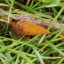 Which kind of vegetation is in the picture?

grass
